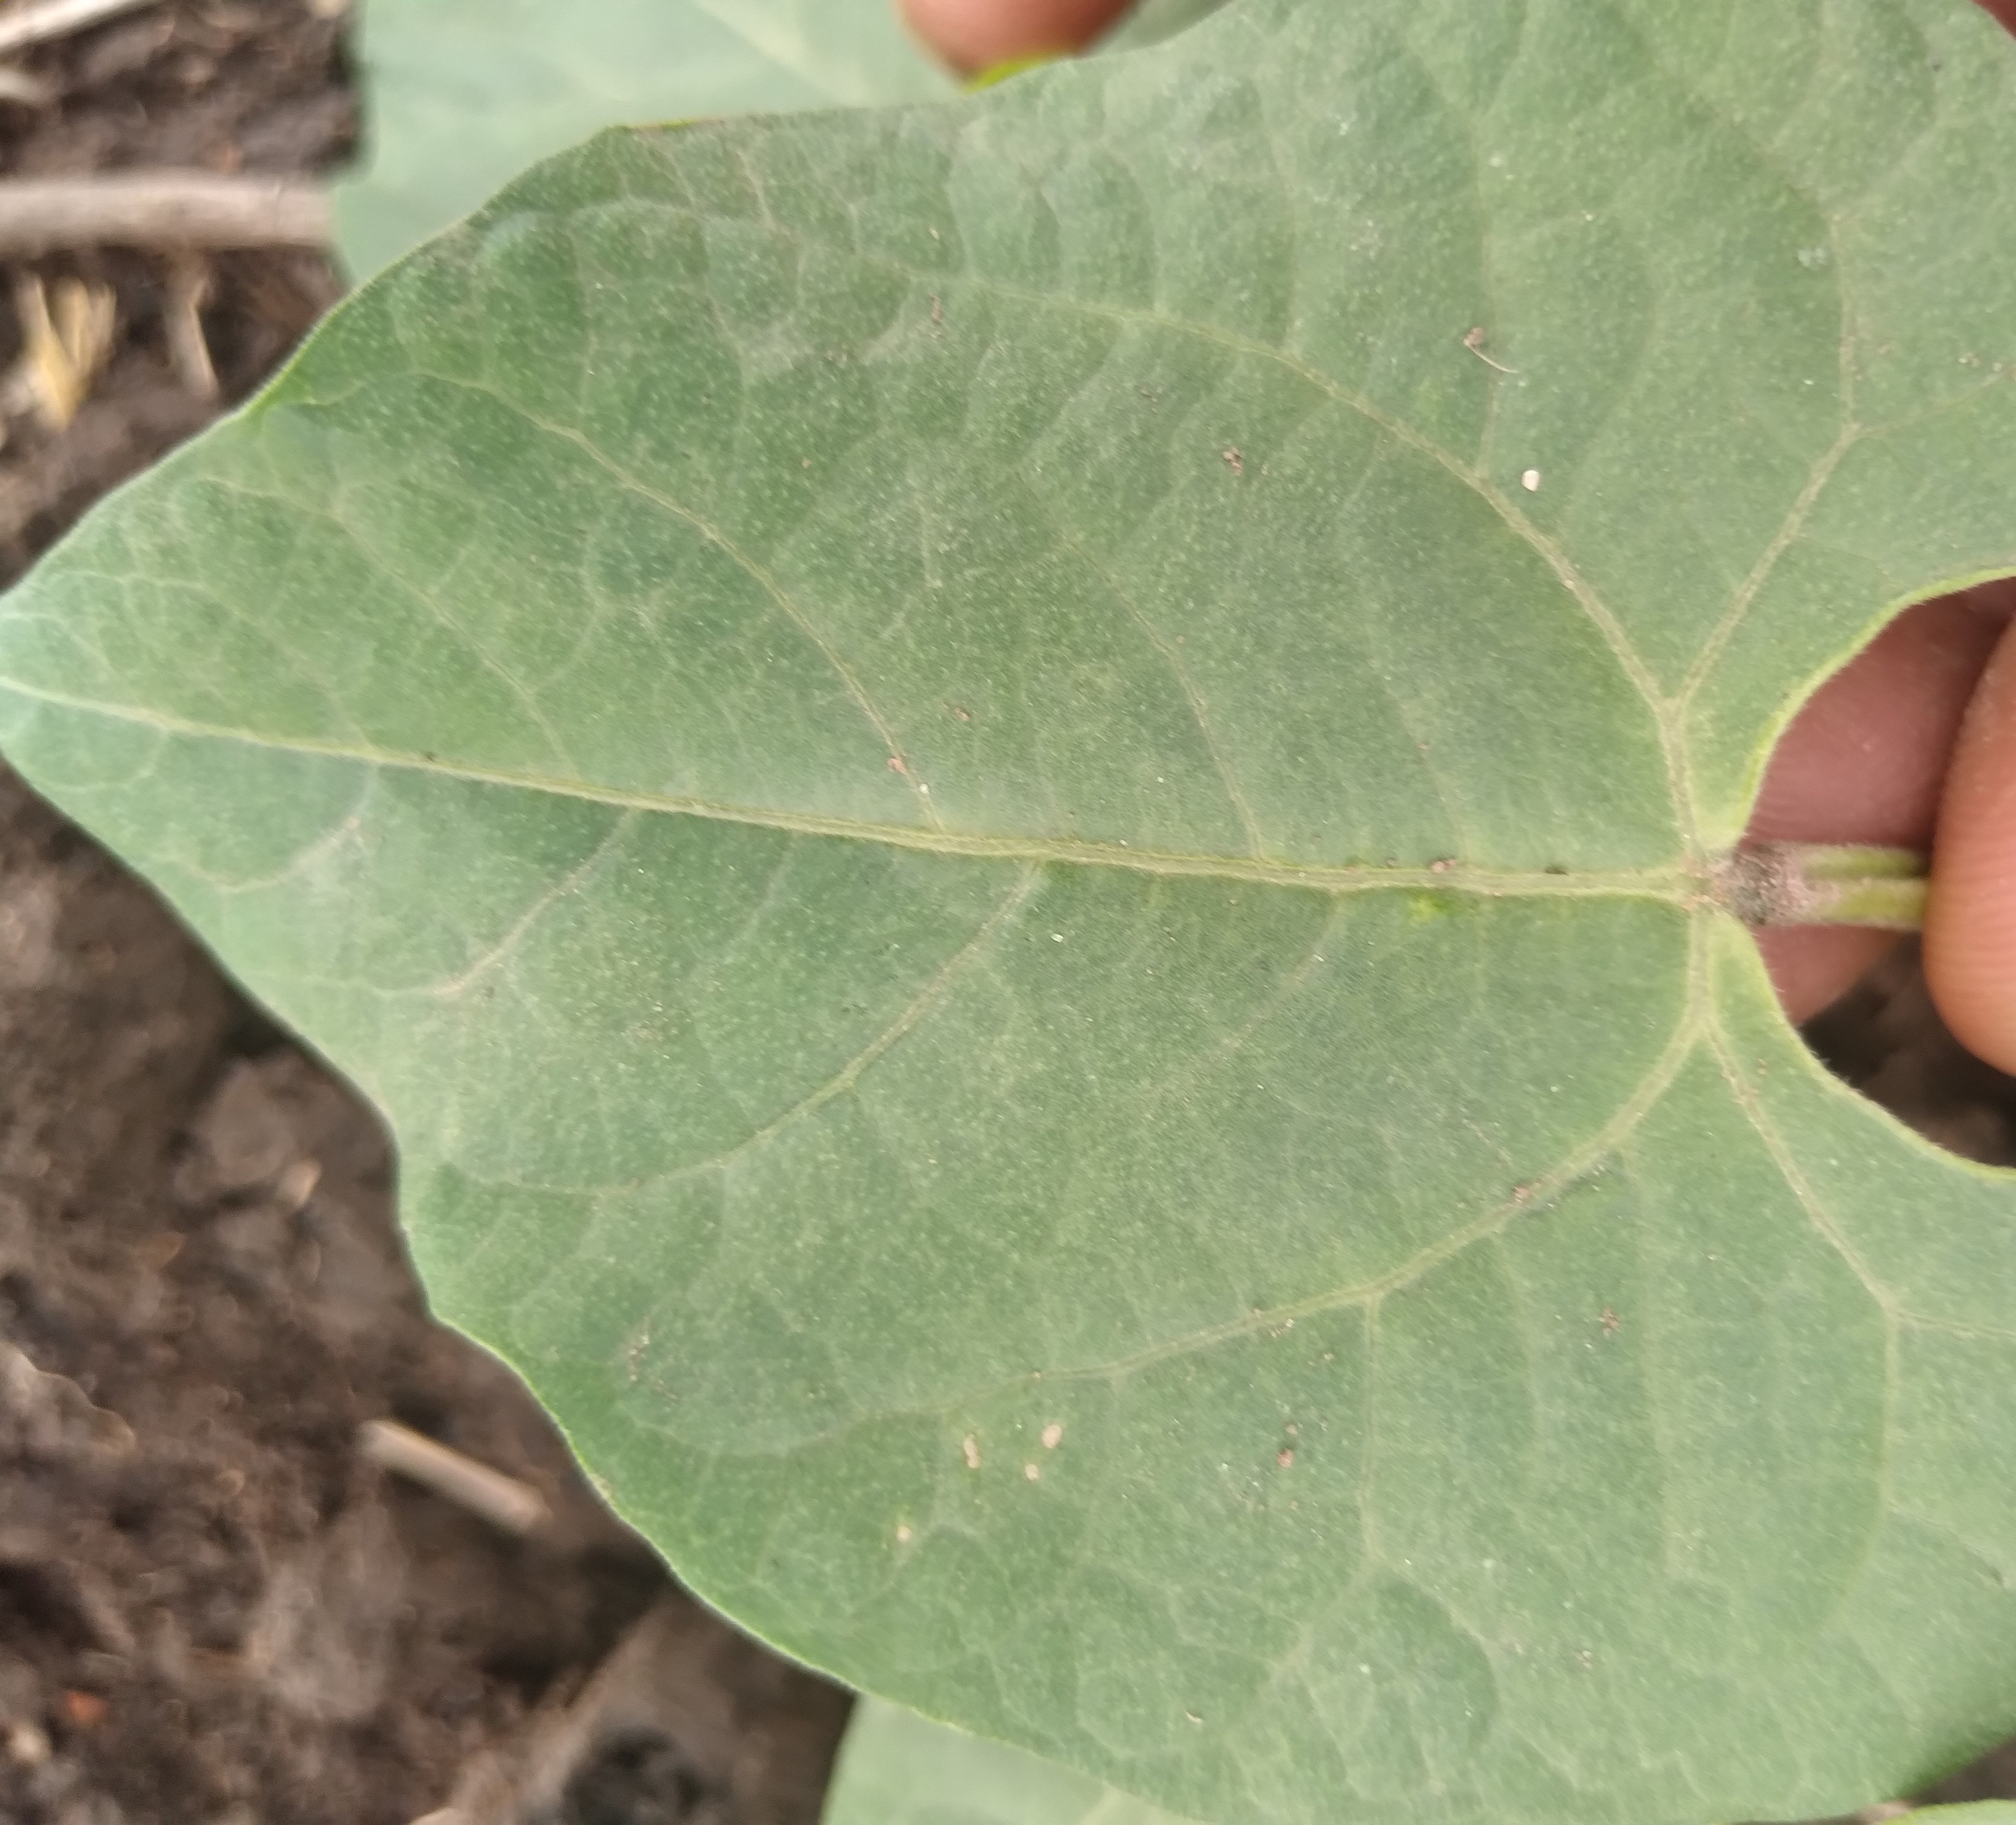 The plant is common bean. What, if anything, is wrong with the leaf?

healthy
